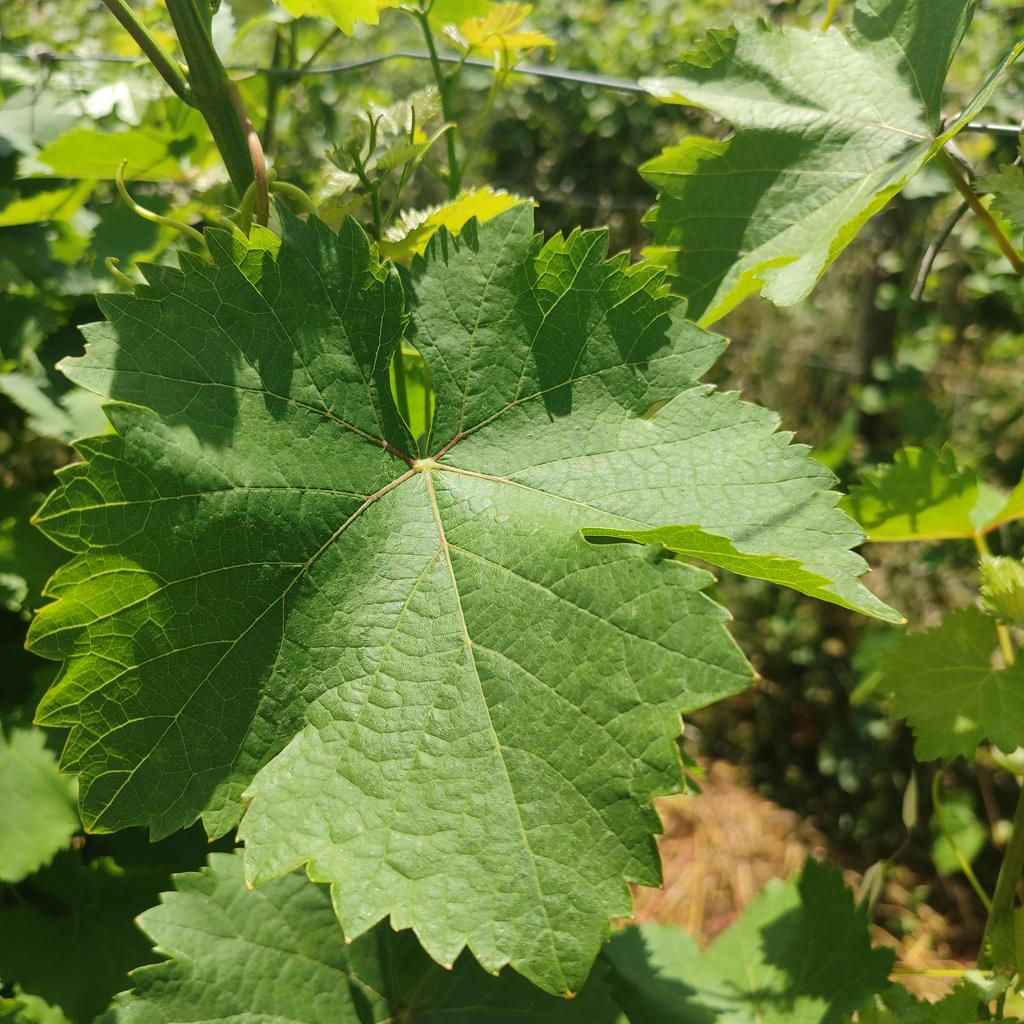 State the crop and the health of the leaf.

grapevine, healthy
